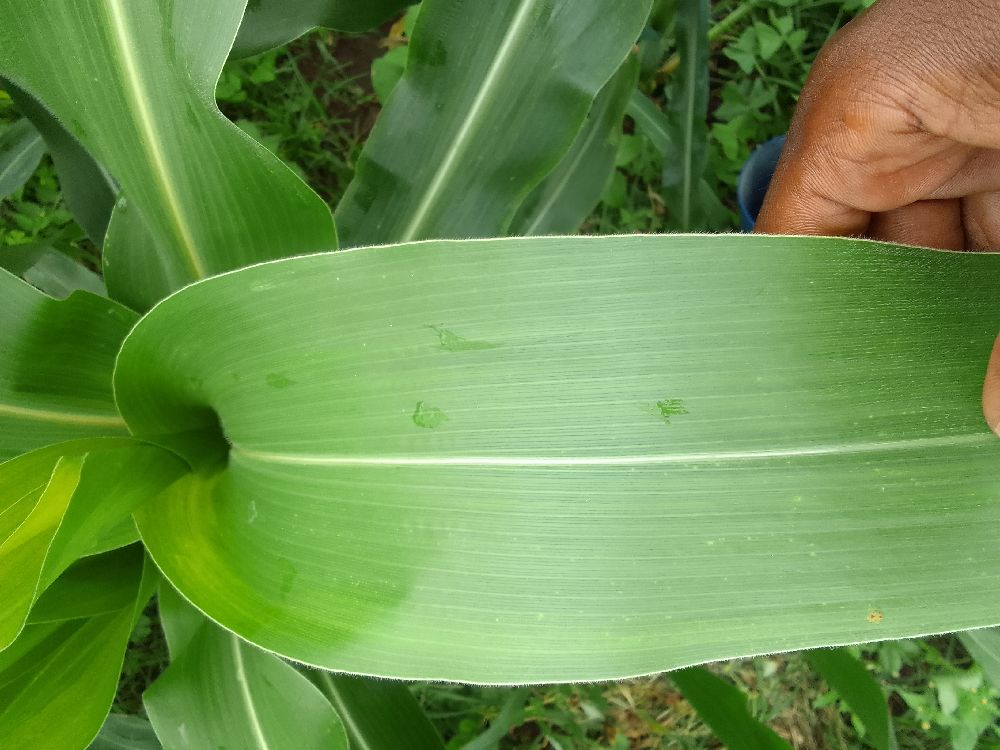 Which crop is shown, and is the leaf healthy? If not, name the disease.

maize, healthy
